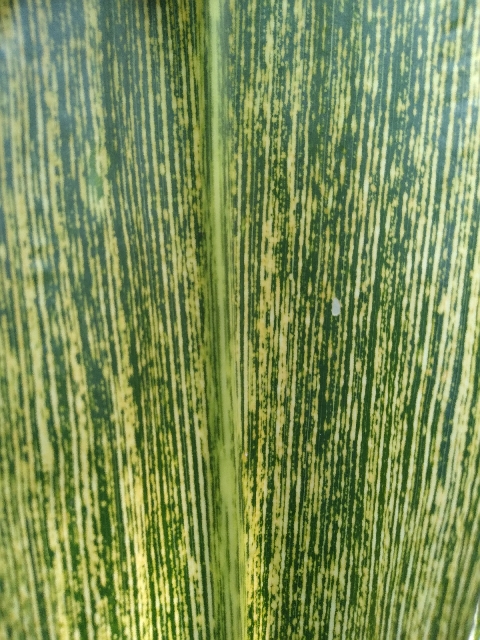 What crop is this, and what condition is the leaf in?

maize, maize streak virus
